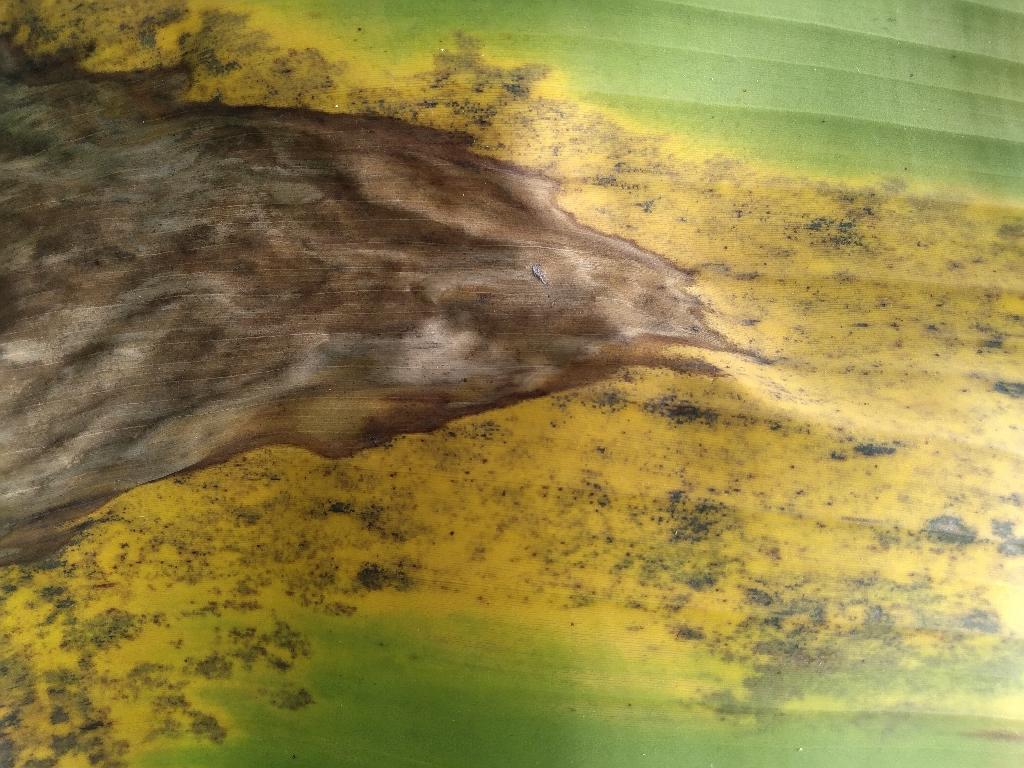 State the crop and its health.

banana, black sigatoka
